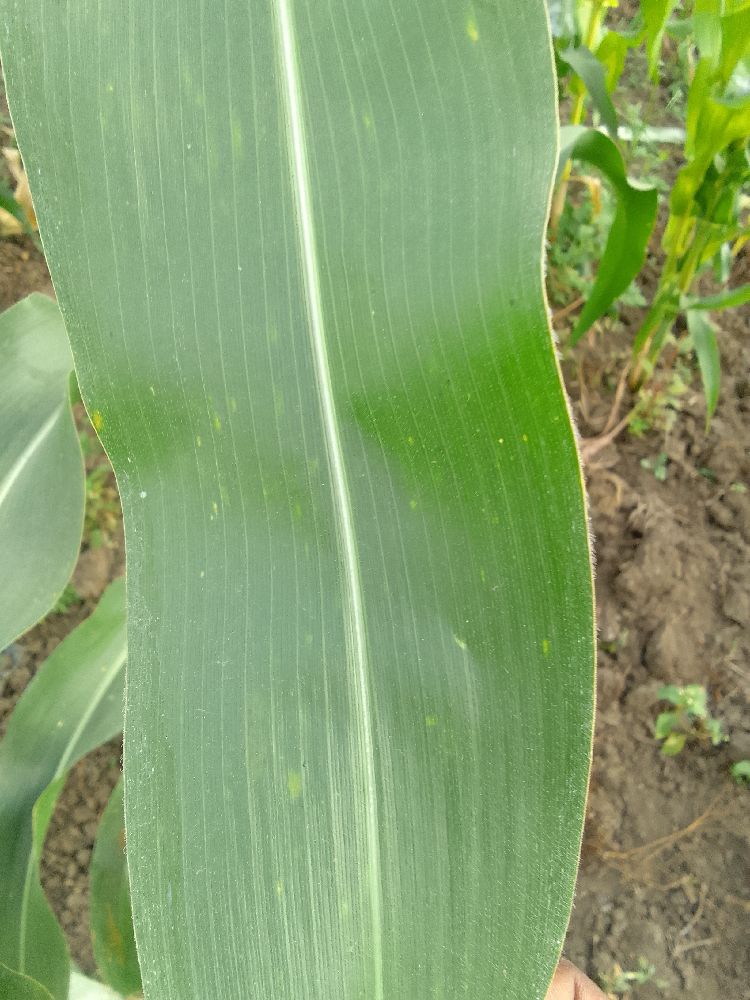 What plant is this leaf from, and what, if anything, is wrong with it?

maize, healthy
